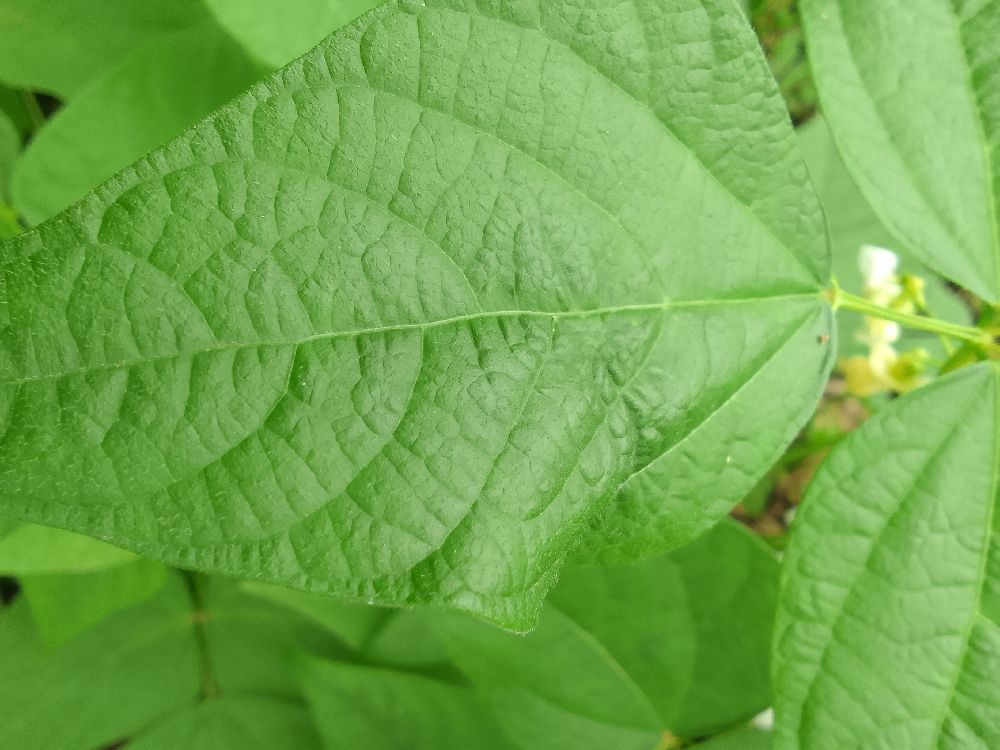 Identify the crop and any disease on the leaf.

common bean, healthy
